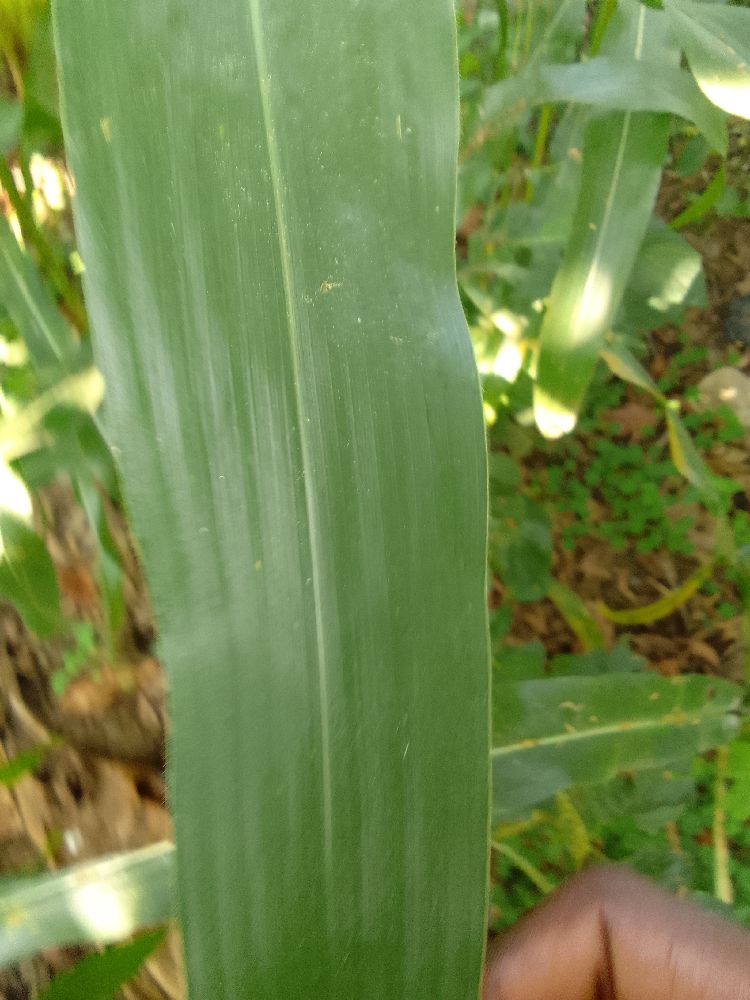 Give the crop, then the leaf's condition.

maize, healthy
